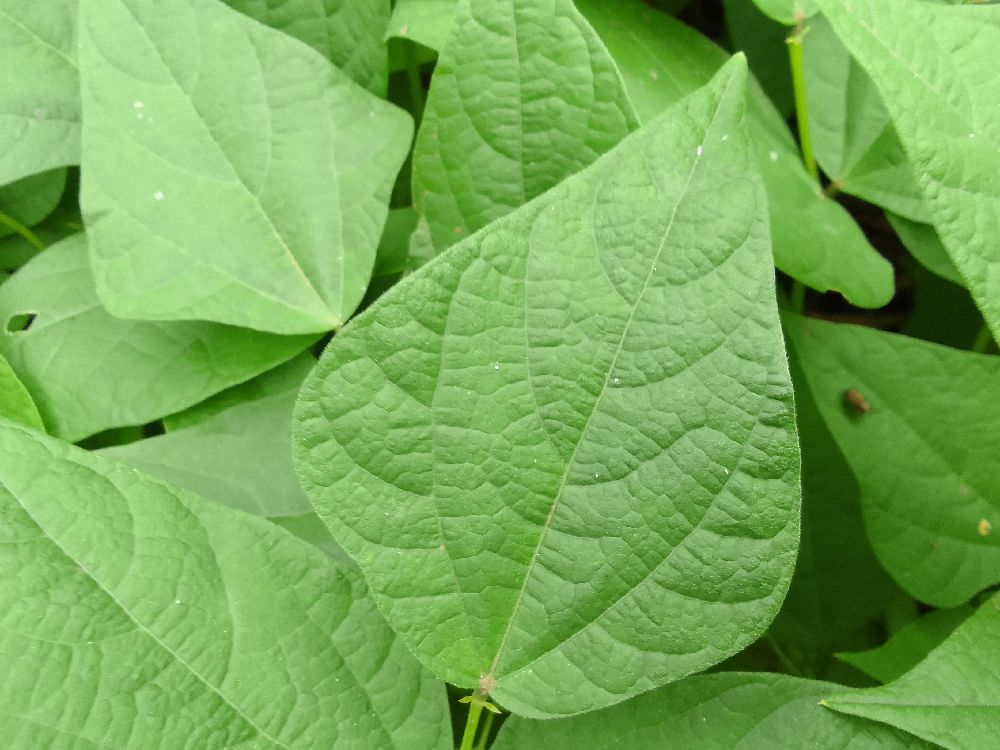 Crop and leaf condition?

common bean, healthy
